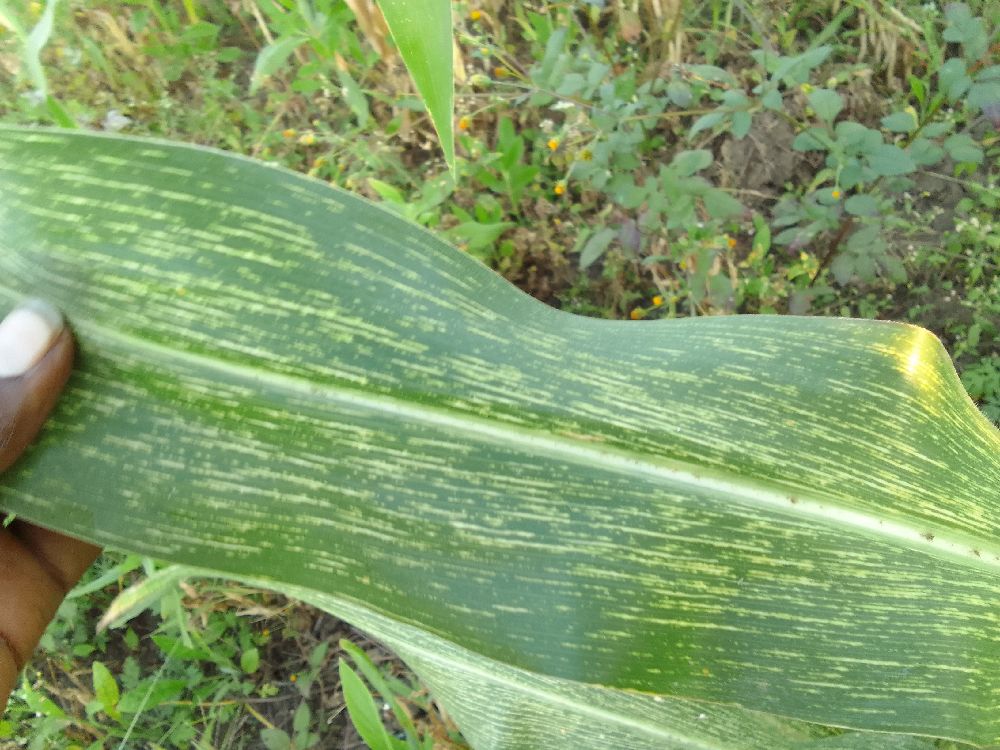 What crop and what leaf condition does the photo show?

maize, maize streak virus
